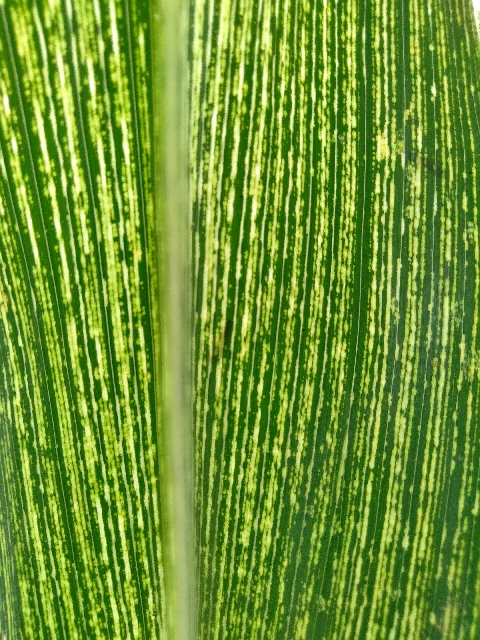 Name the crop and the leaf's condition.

maize, maize streak virus
